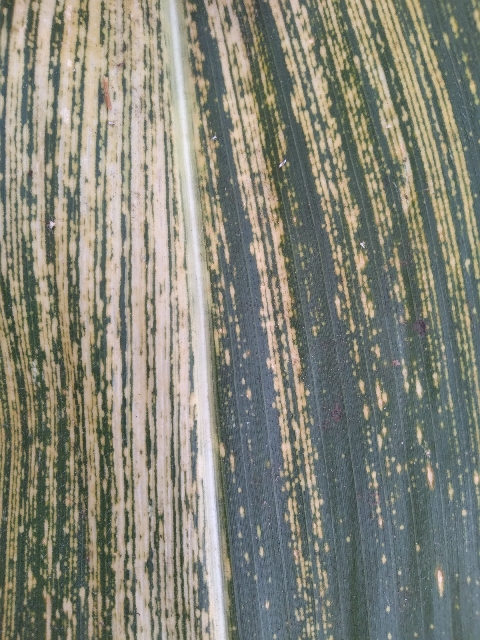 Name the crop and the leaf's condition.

maize, maize streak virus
